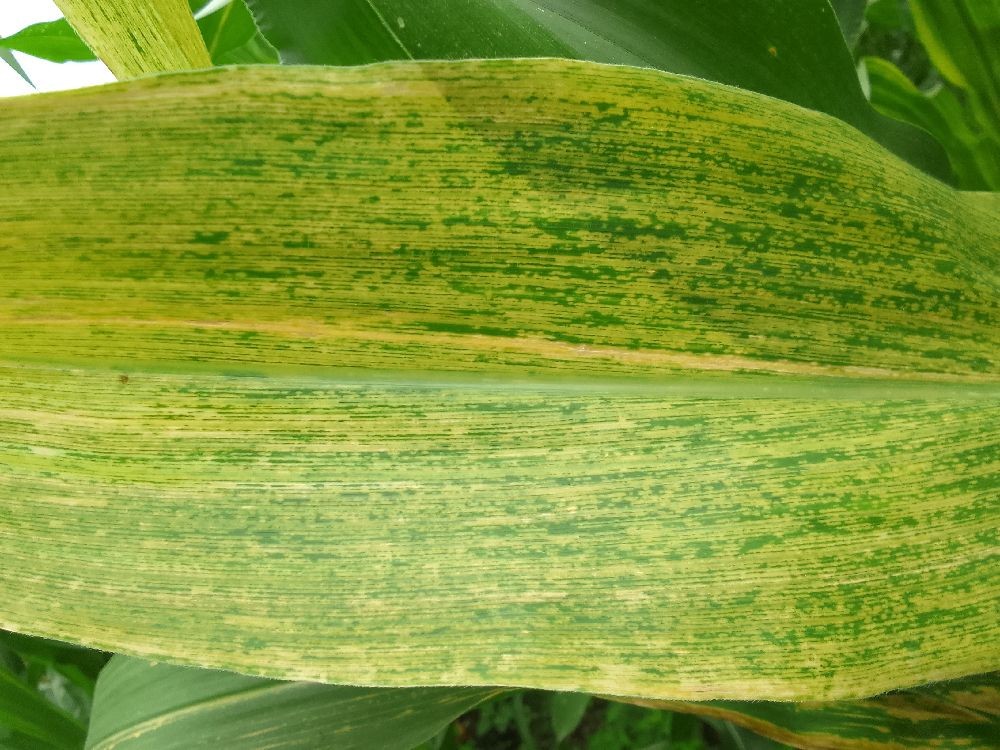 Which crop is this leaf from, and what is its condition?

maize, maize lethal necrosis
